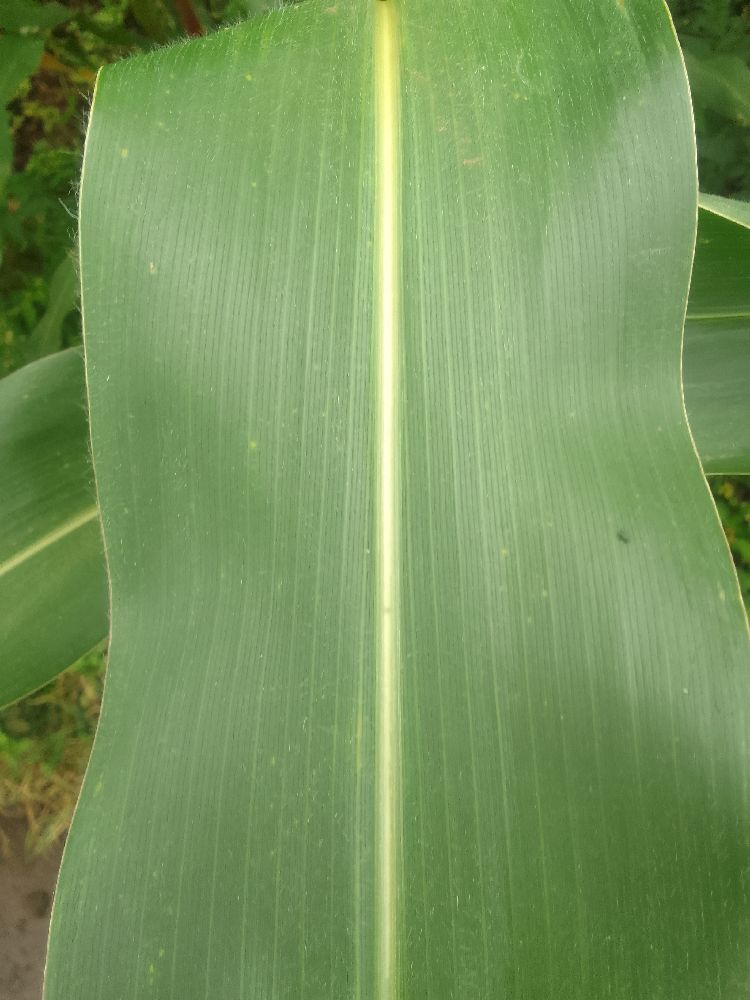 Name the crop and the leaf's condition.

maize, healthy
